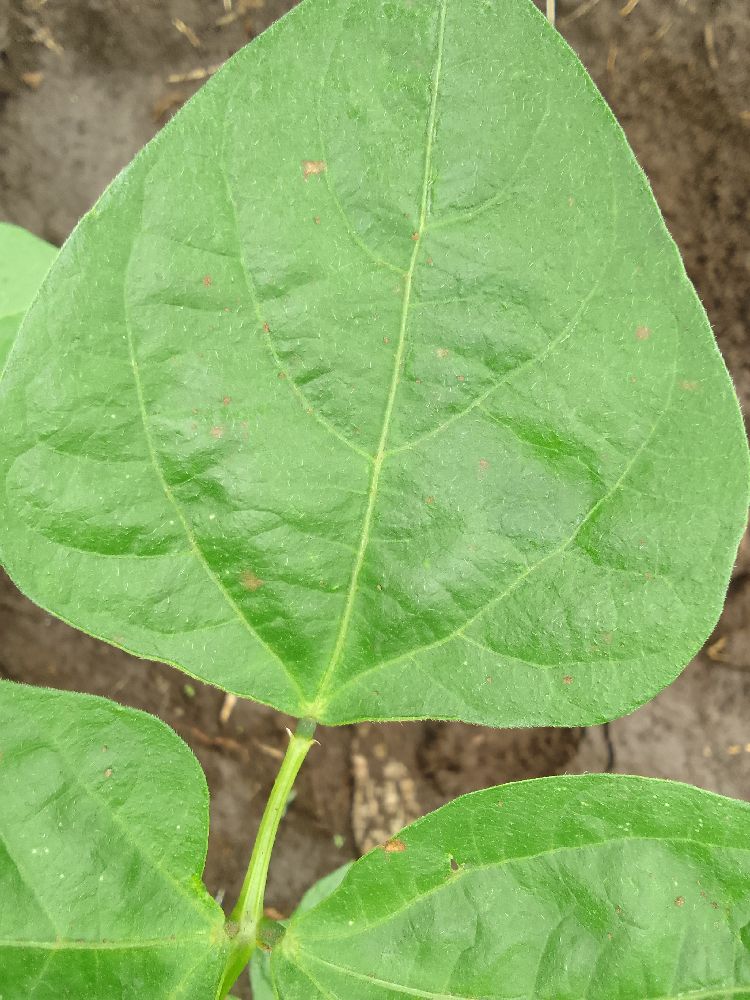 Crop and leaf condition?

common bean, healthy
